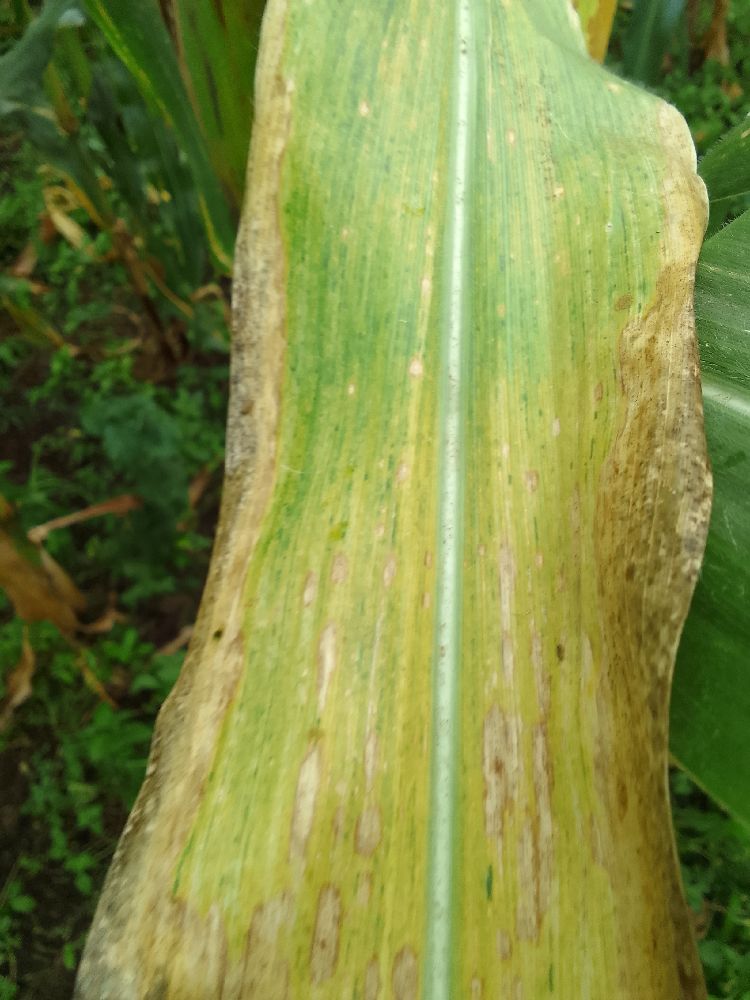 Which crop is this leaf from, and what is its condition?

maize, maize lethal necrosis
